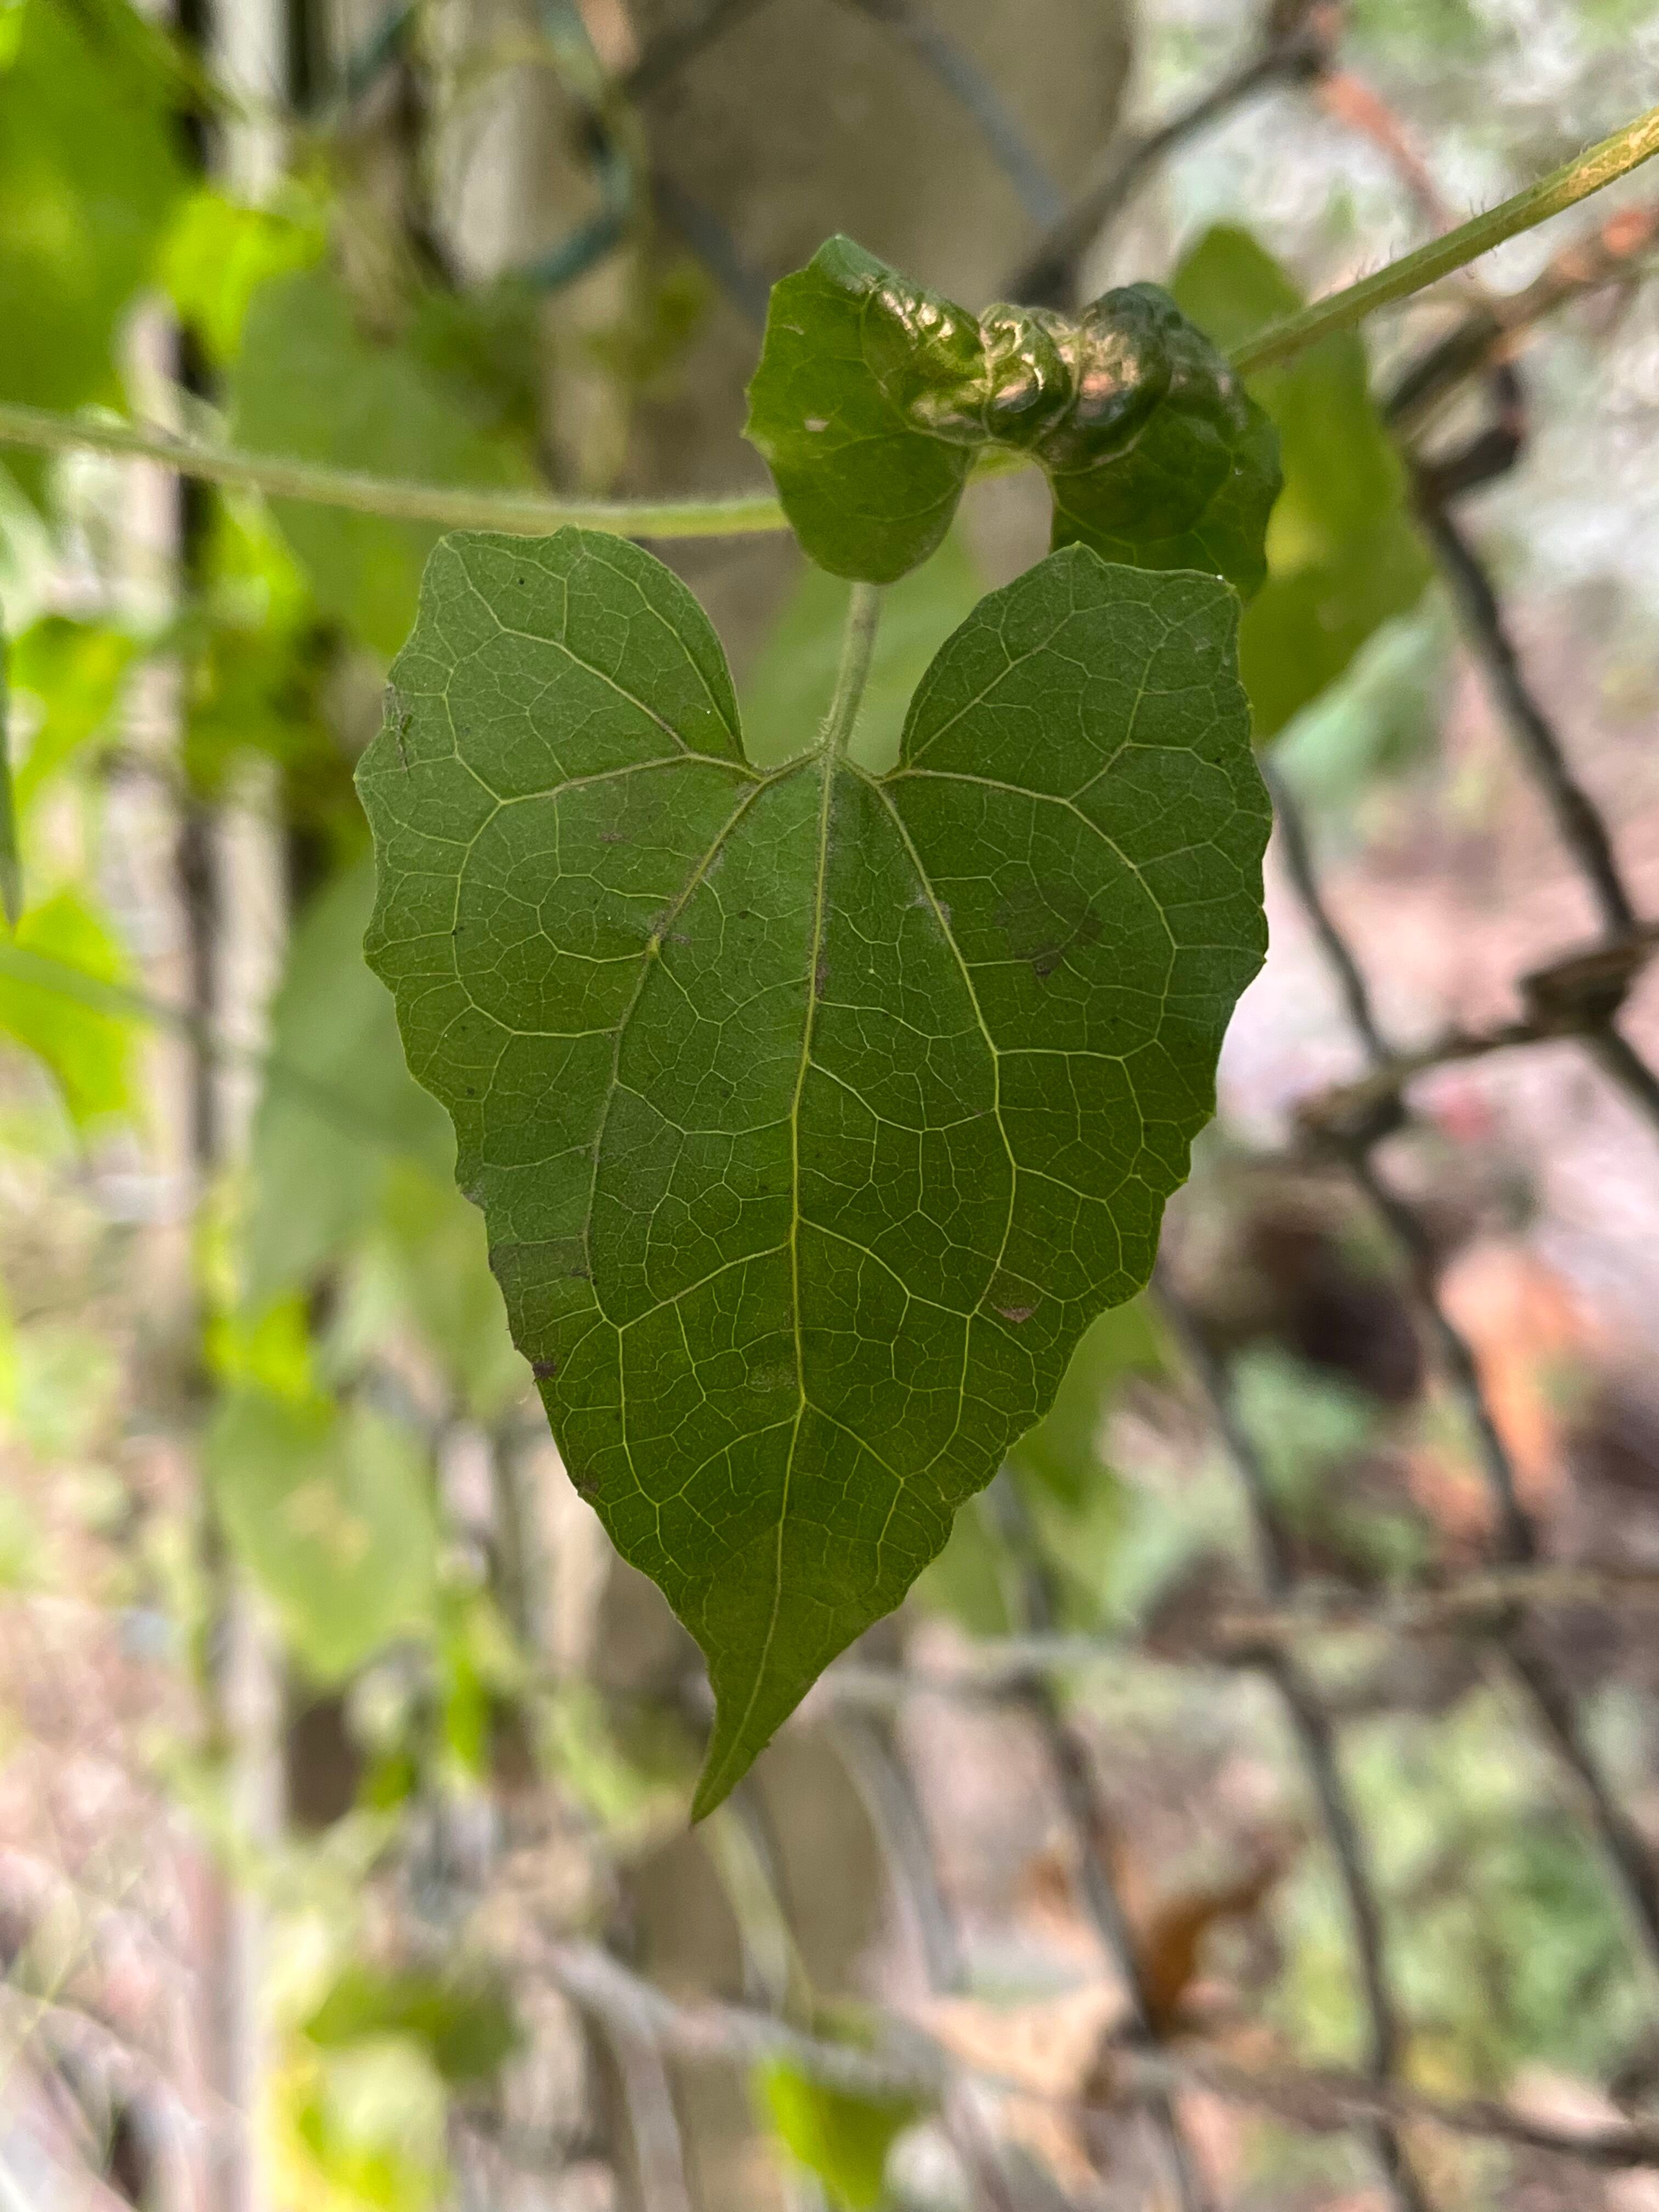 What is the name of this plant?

bitter vine
